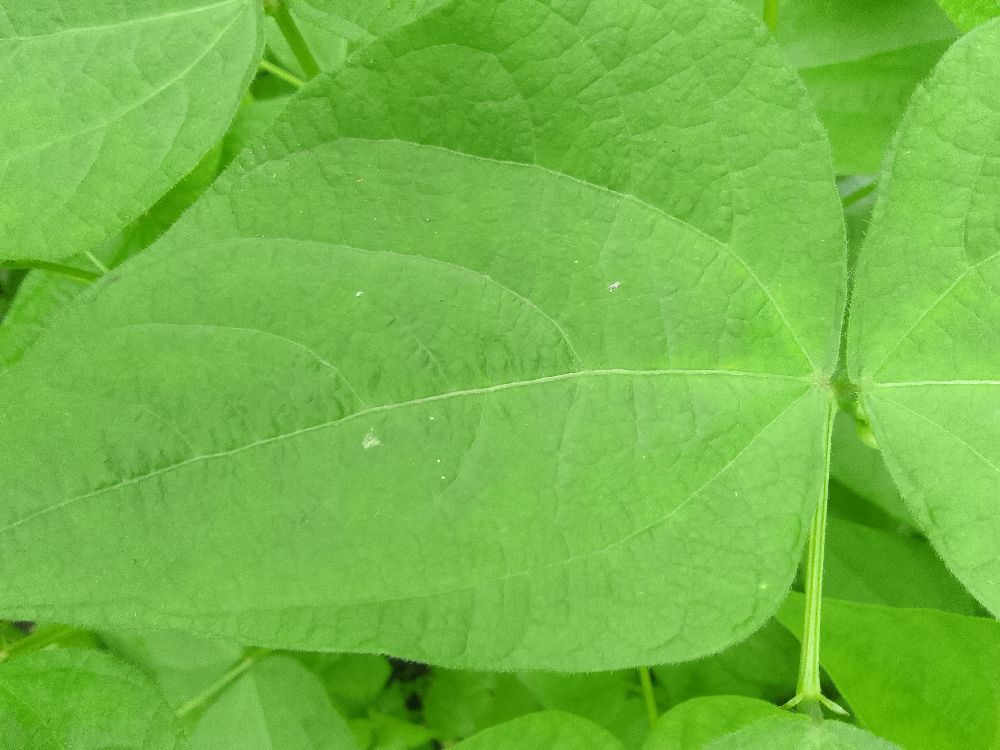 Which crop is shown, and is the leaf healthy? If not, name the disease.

common bean, healthy
